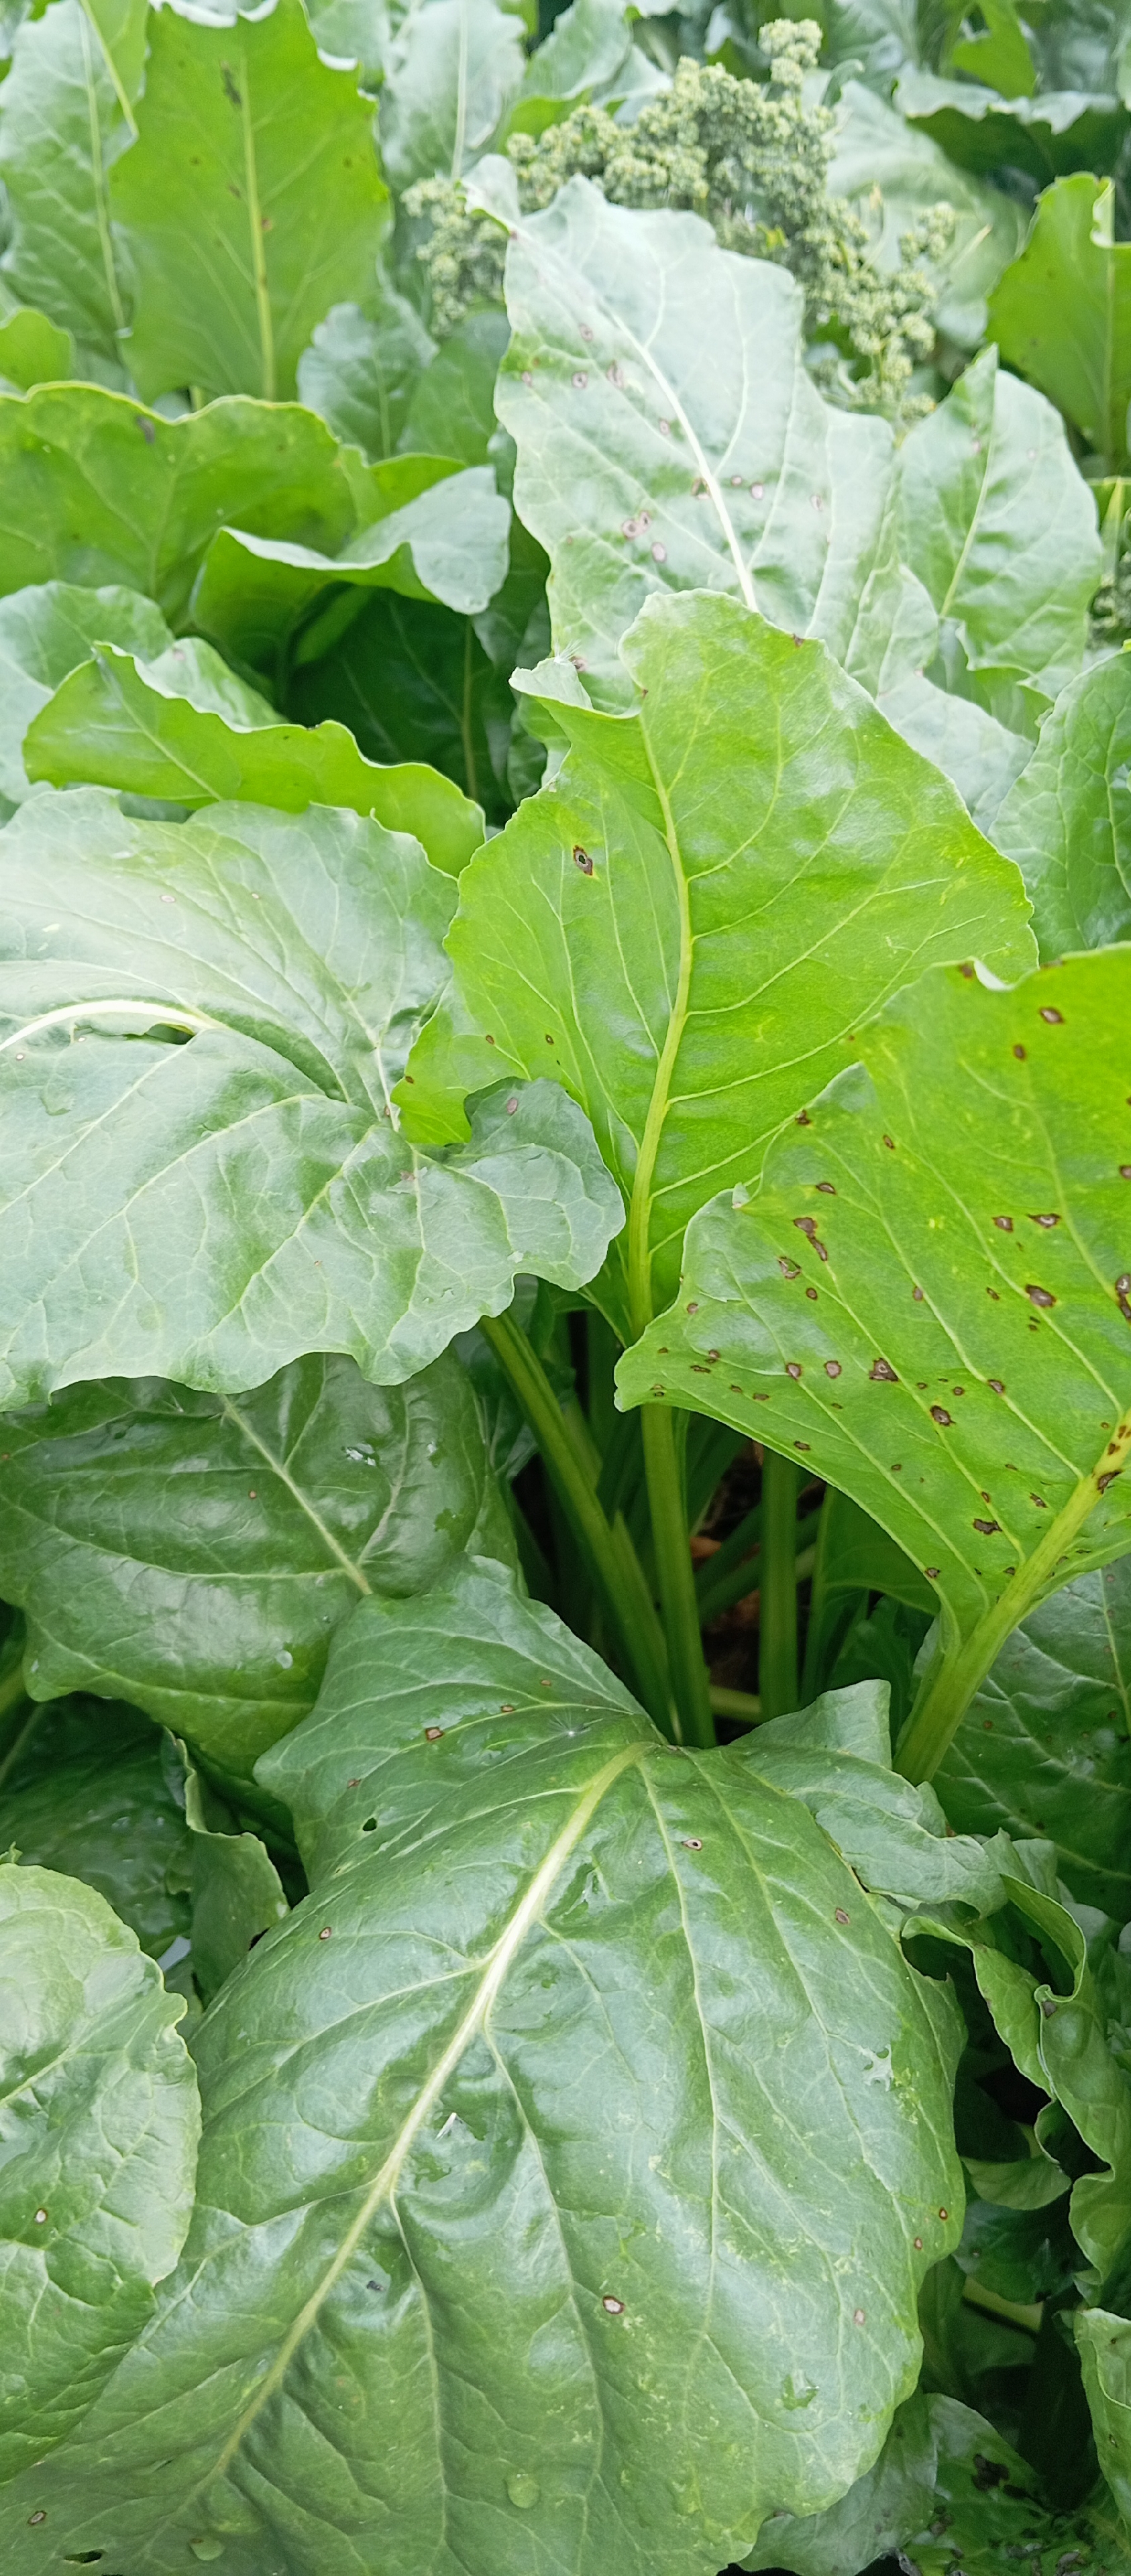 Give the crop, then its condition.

beet, cercospora
